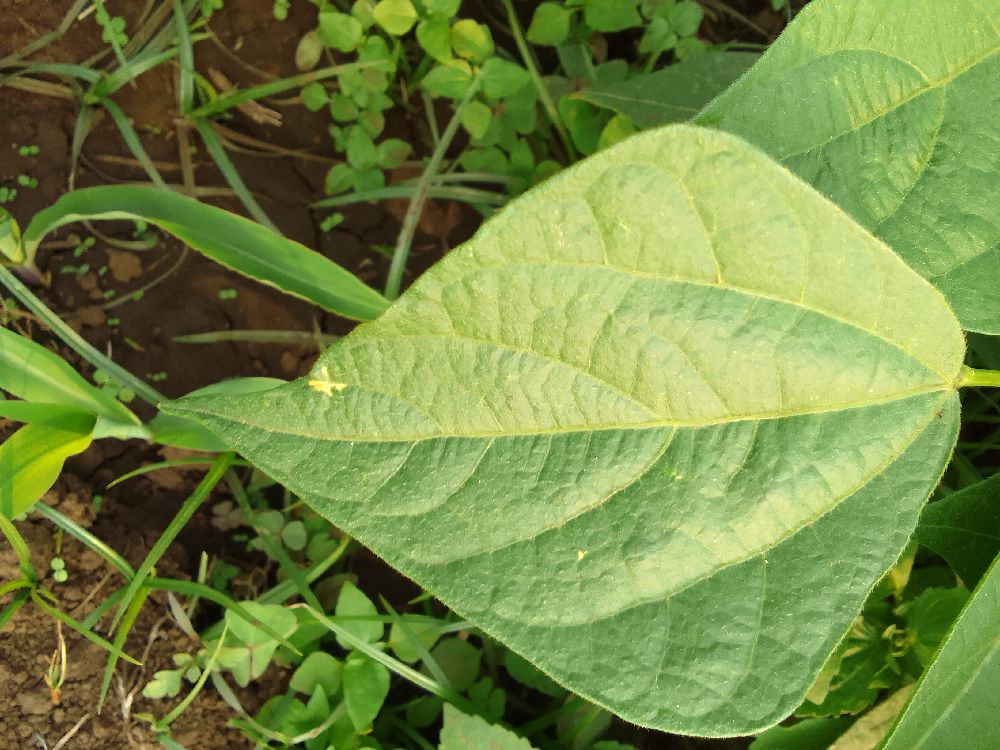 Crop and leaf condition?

common bean, healthy
